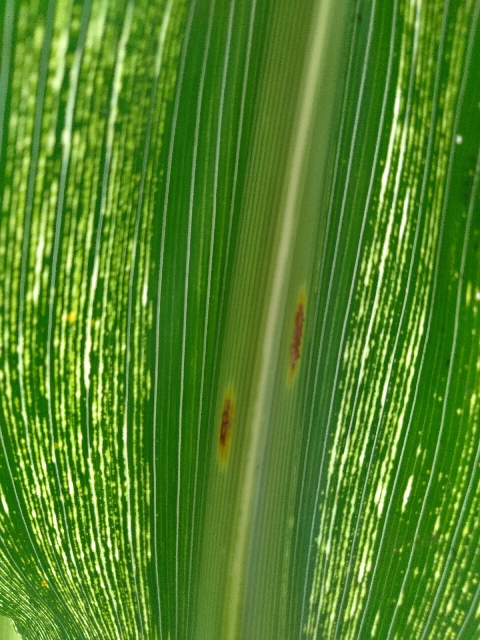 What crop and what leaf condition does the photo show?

maize, maize streak virus
